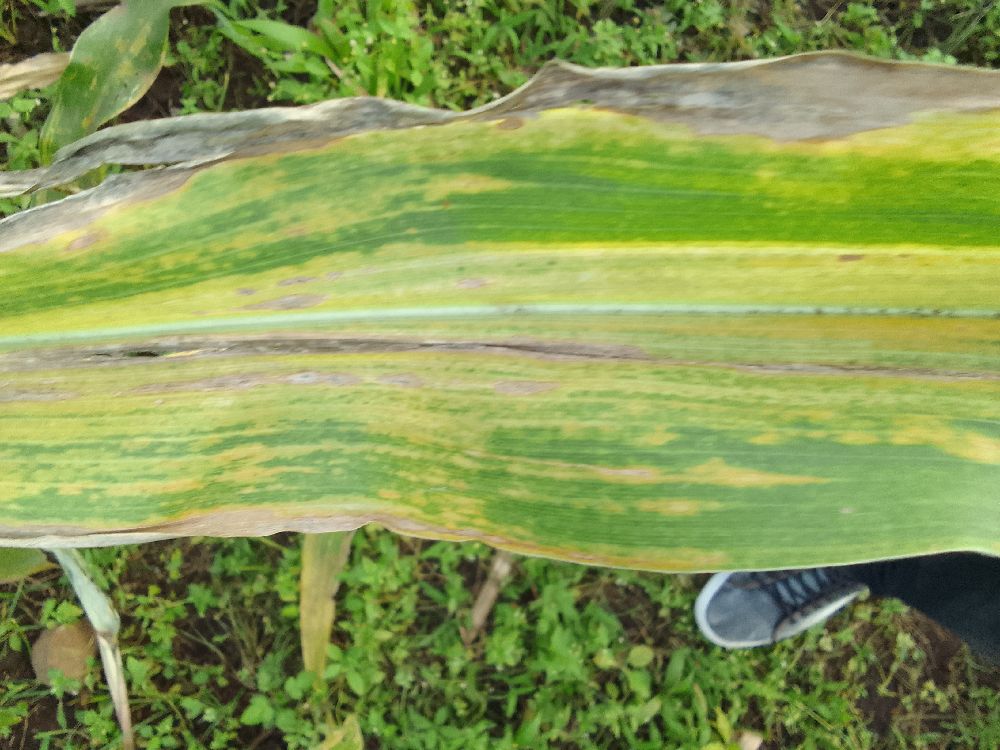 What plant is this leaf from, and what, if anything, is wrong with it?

maize, maize lethal necrosis
